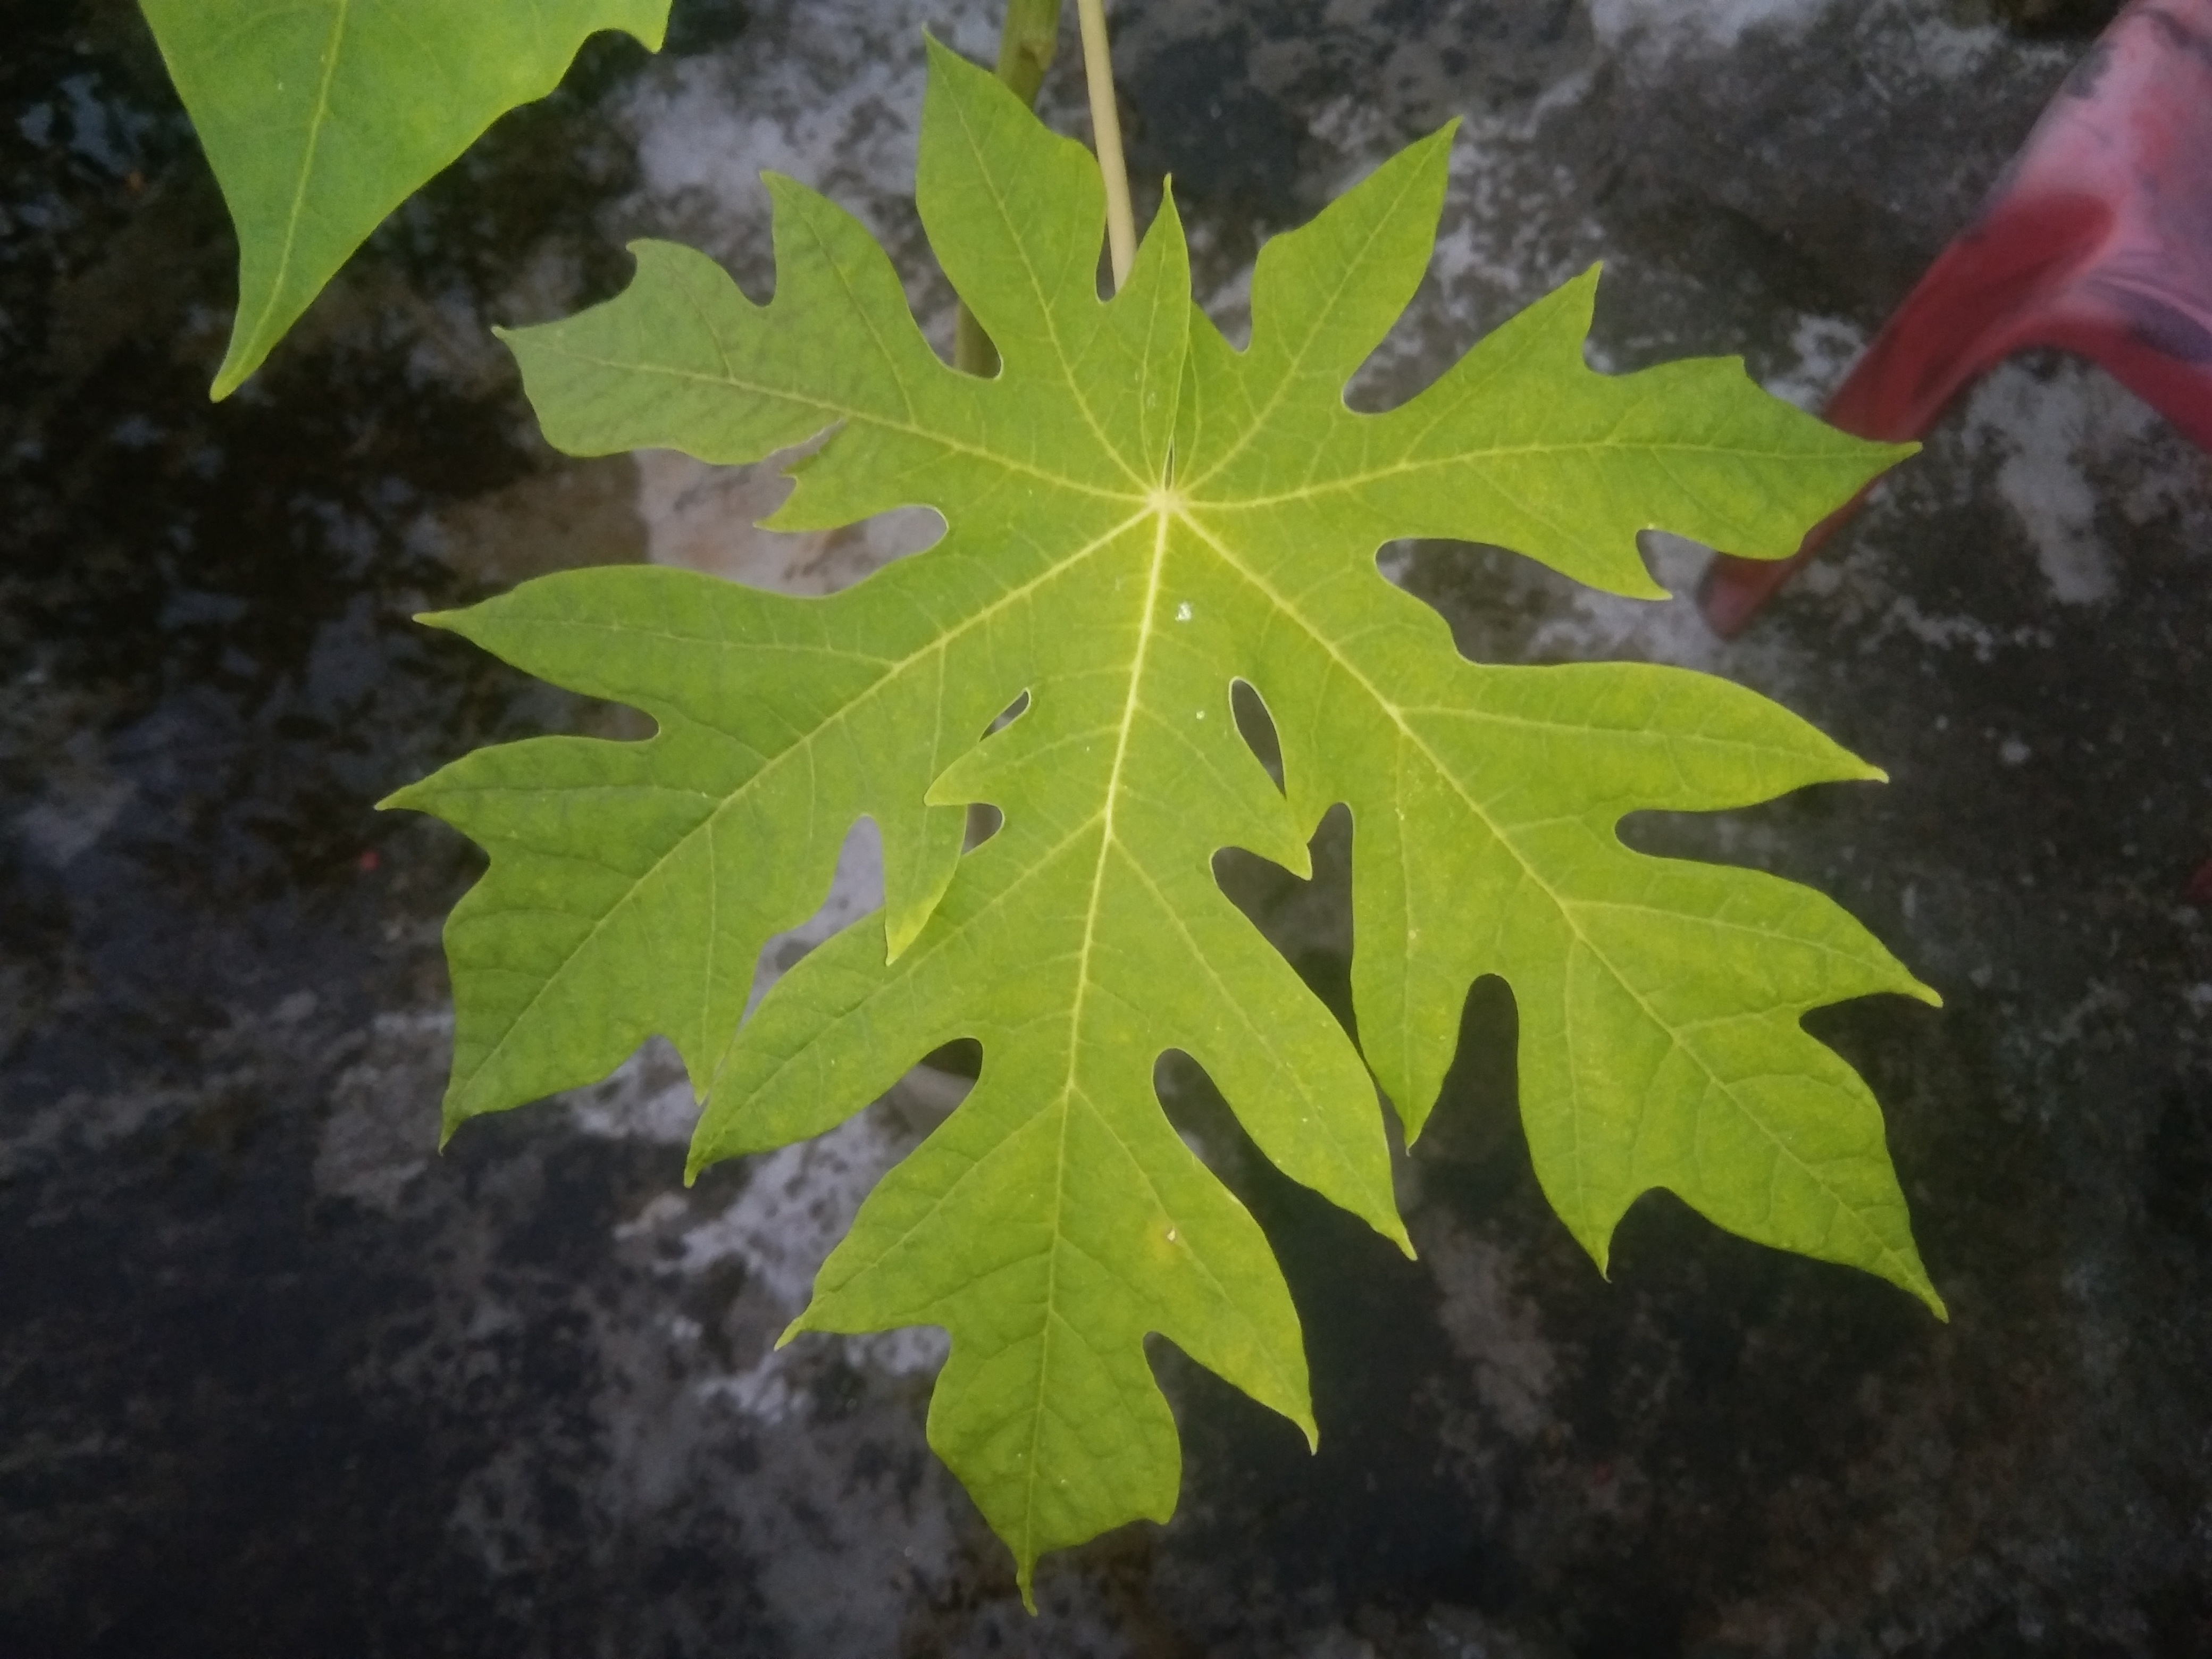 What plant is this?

papaya
